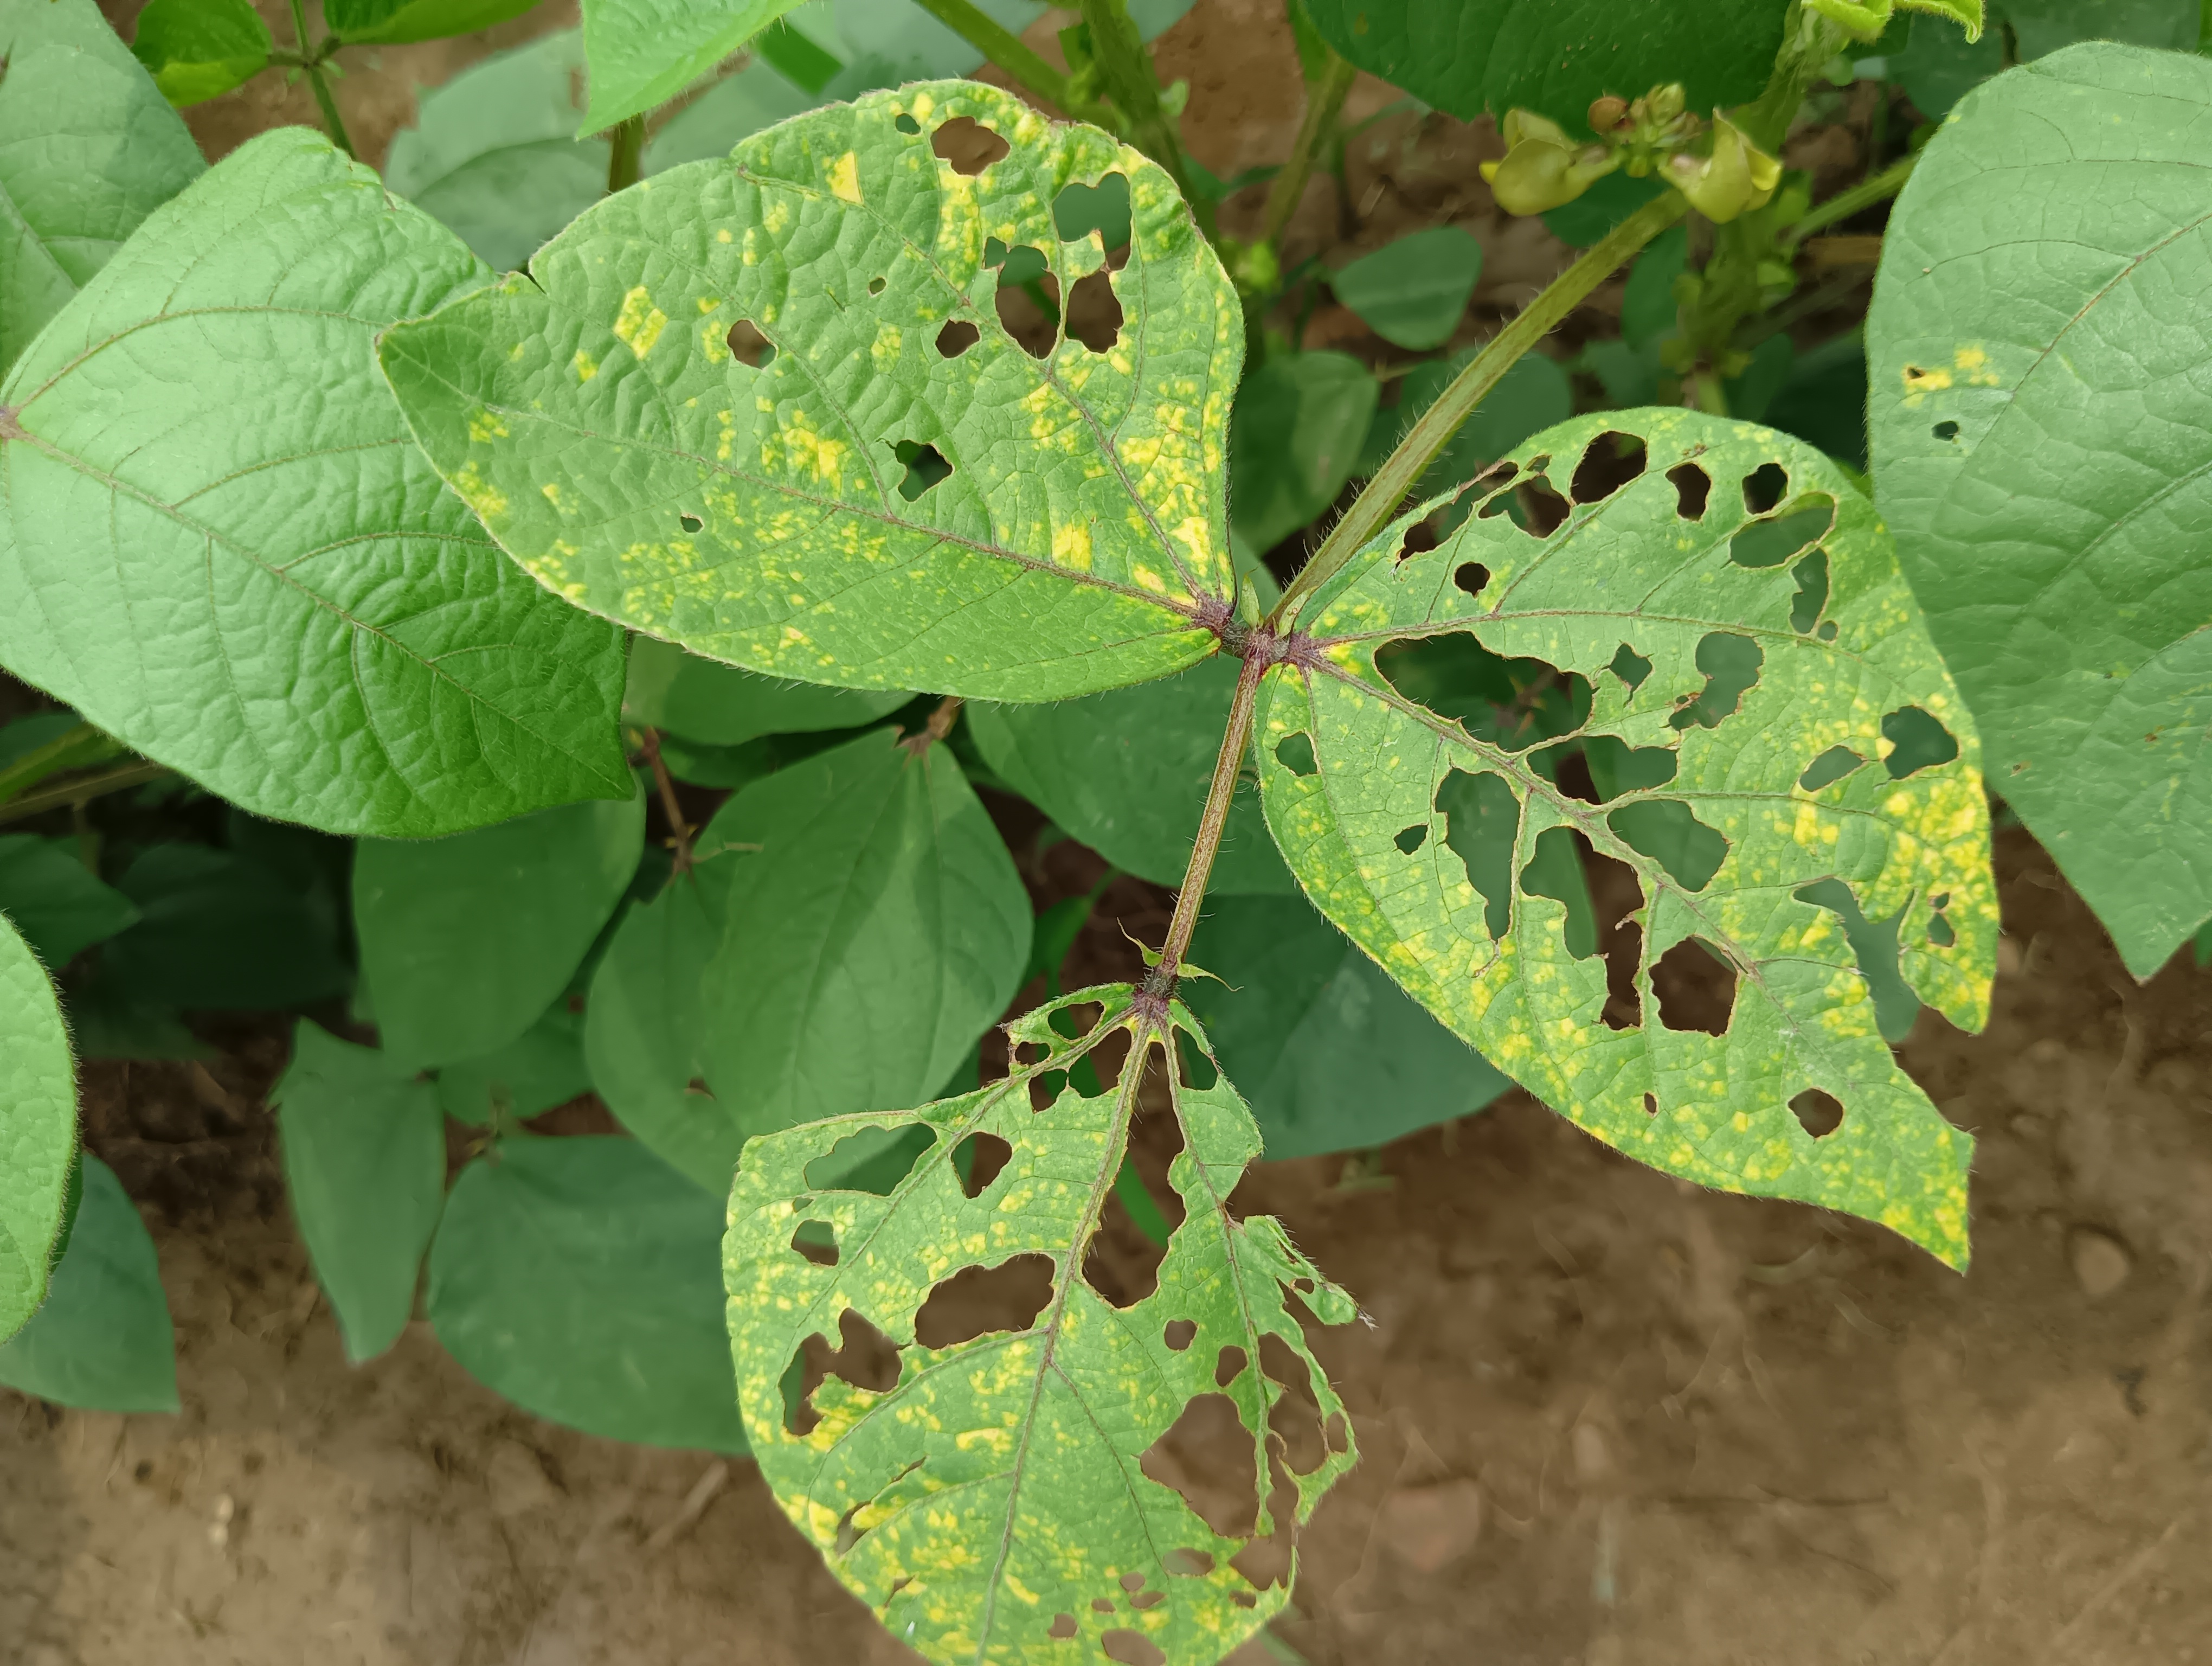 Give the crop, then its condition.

mungbean, yellow mosaic
